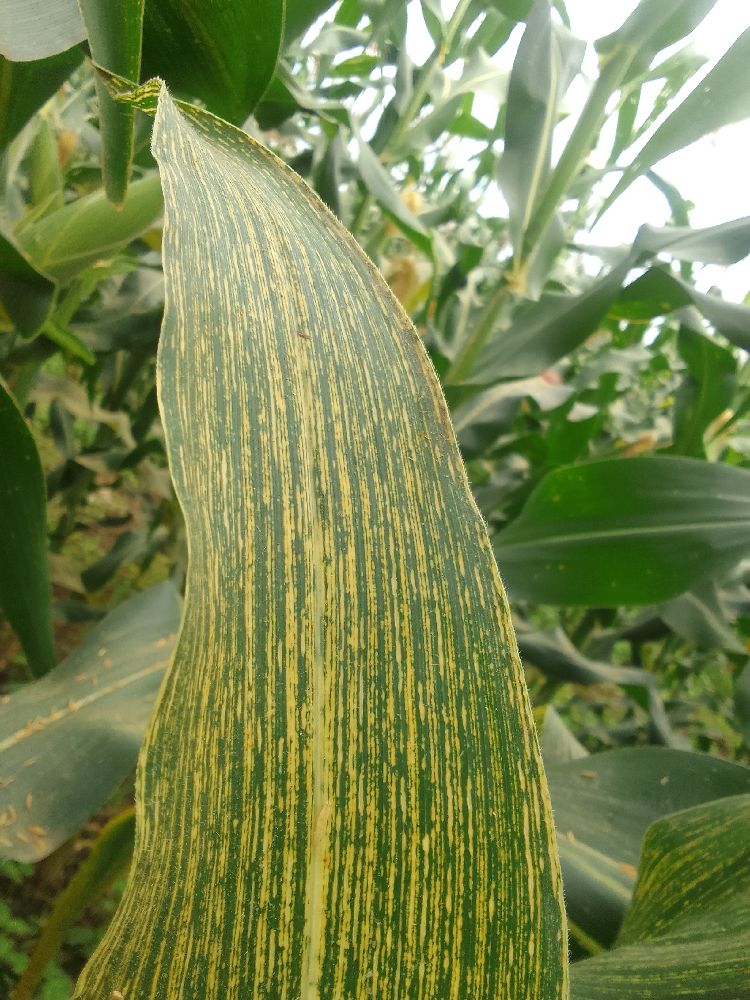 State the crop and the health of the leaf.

maize, maize streak virus
